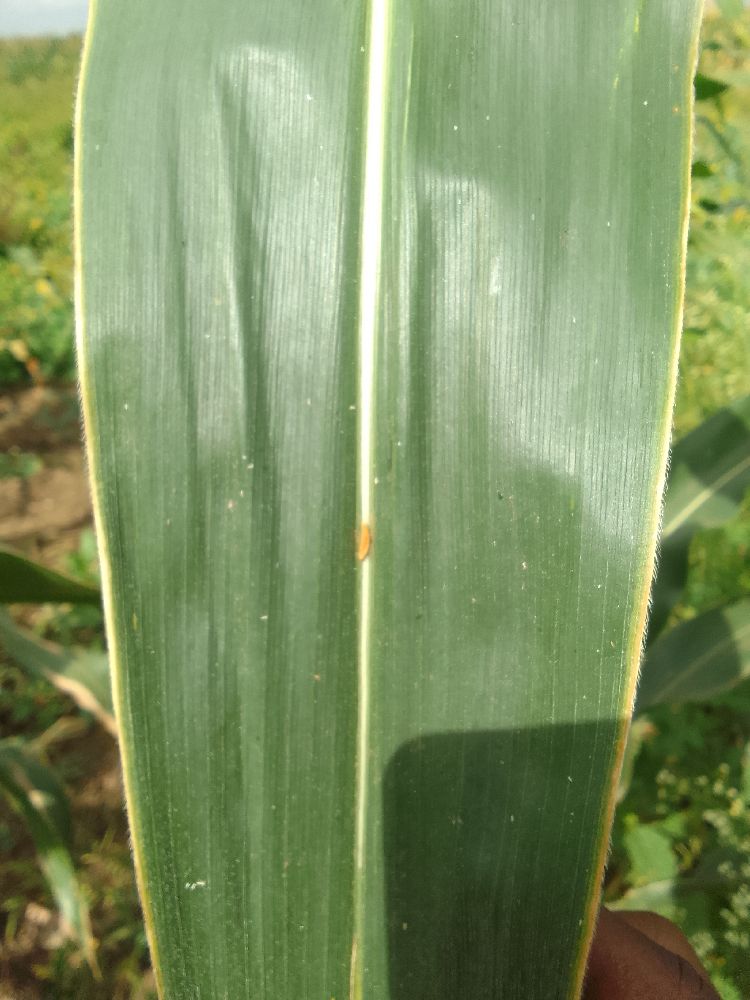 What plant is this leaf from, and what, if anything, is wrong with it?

maize, healthy
